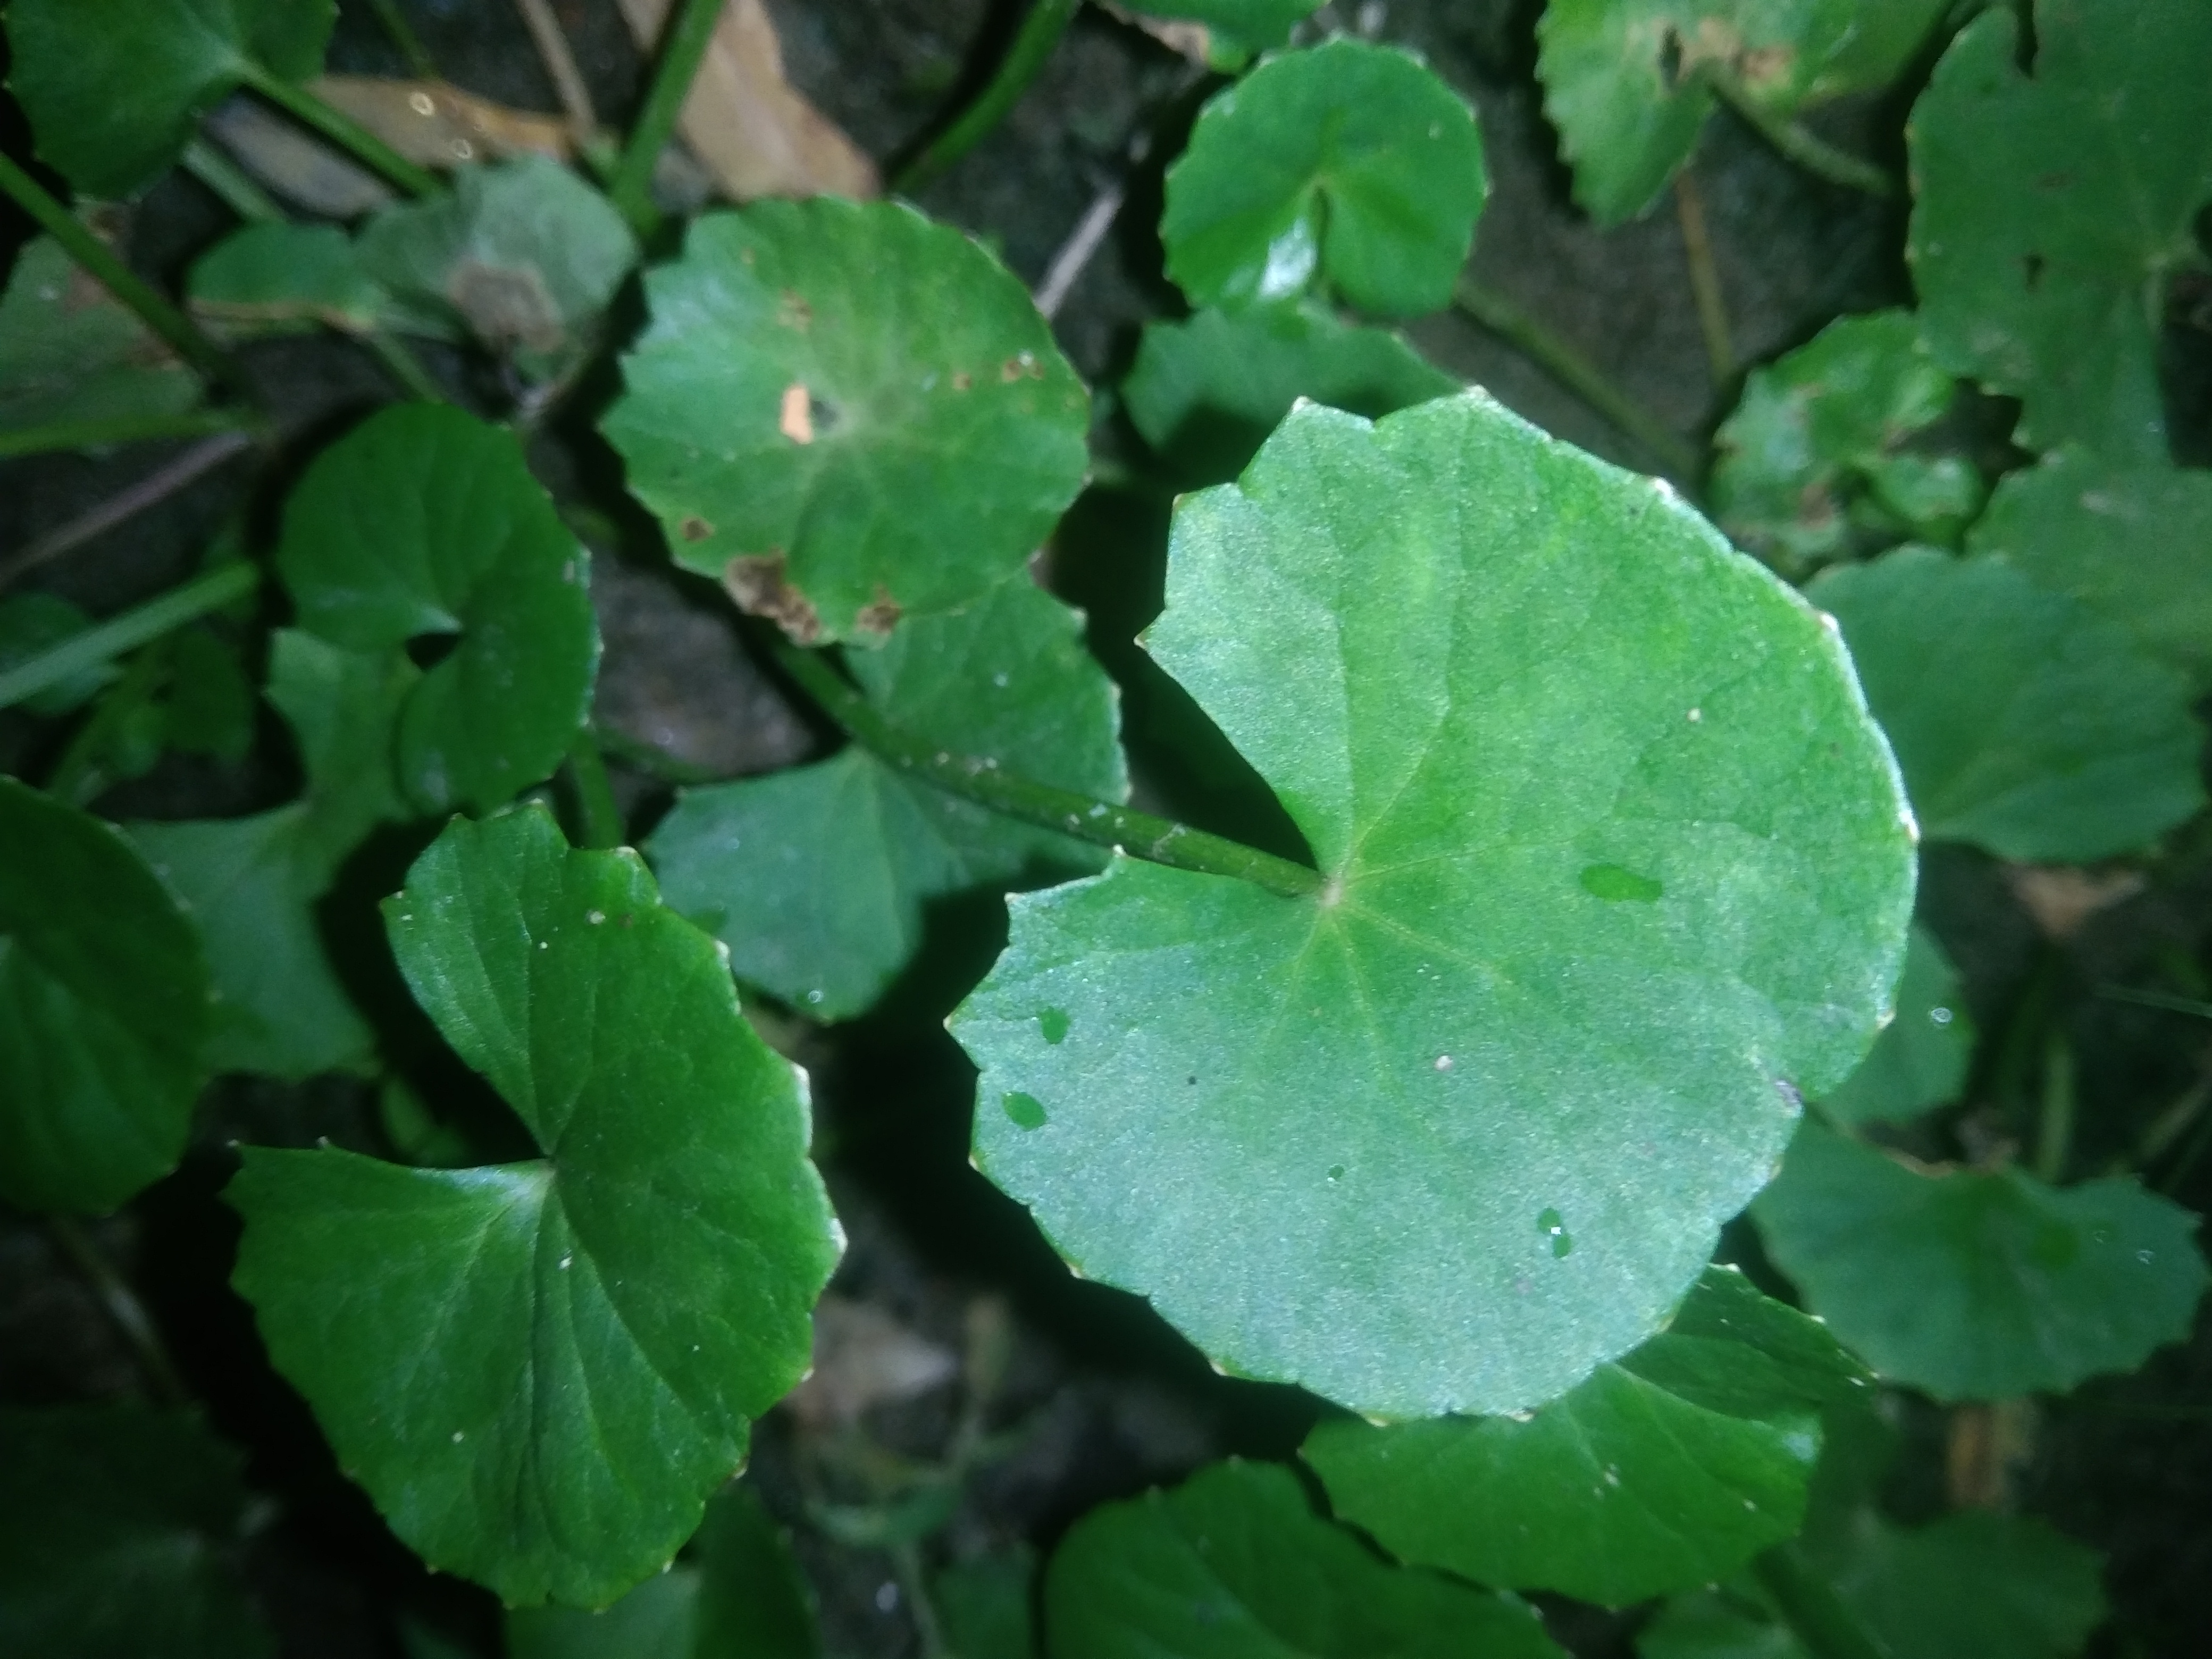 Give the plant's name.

thankuni
